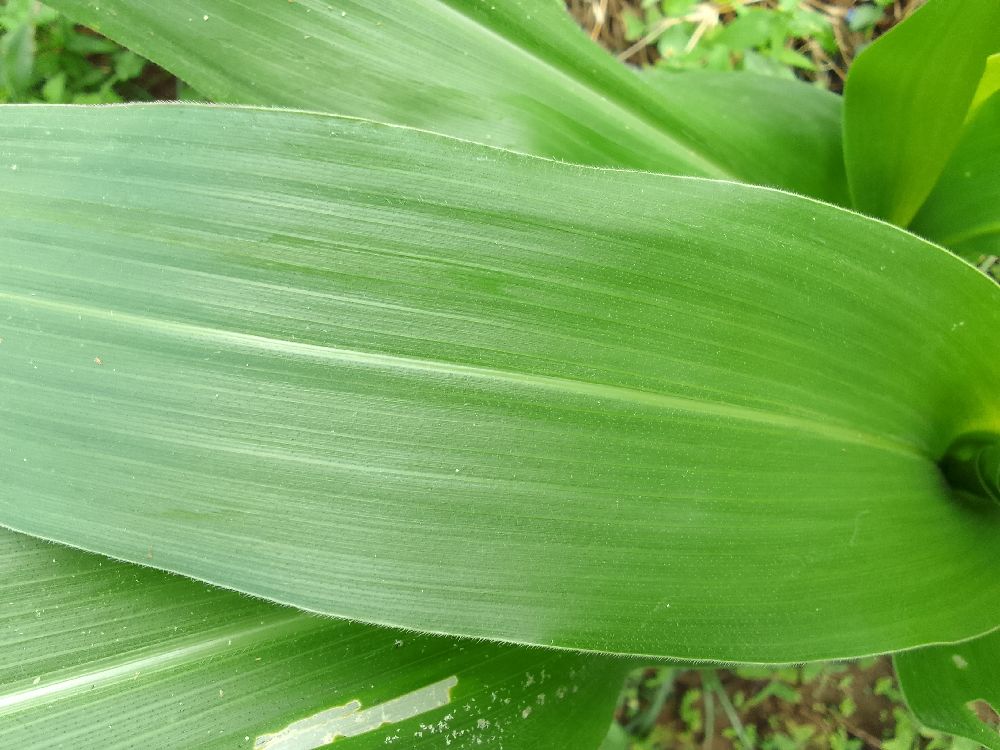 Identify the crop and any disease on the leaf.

maize, healthy
